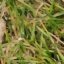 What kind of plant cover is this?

grass
